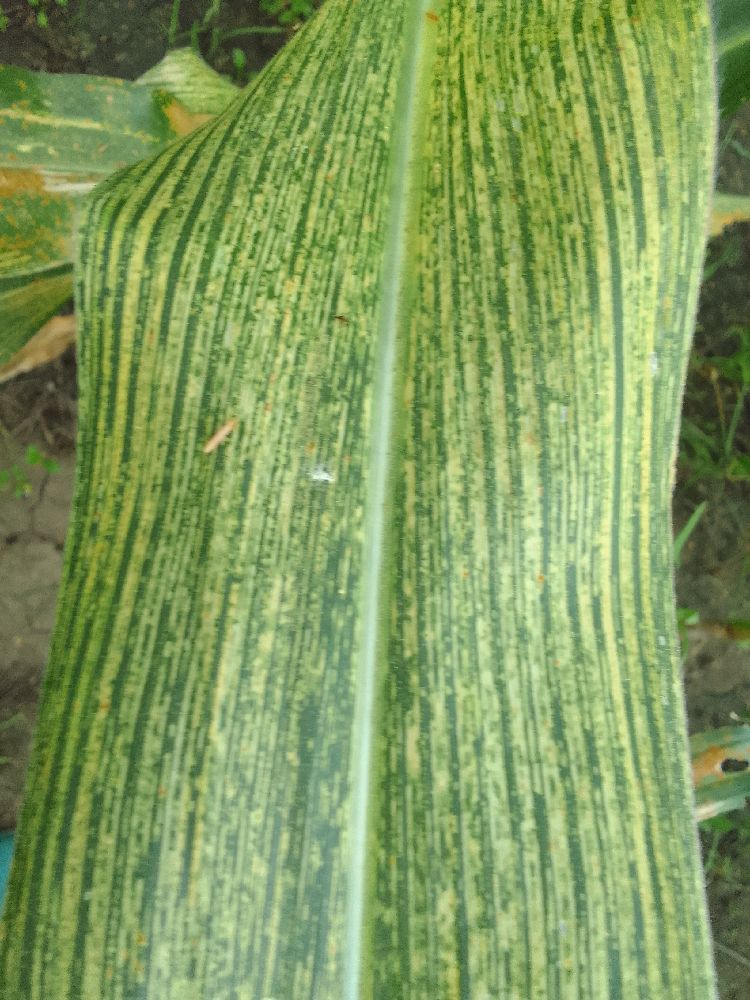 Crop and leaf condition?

maize, maize streak virus
